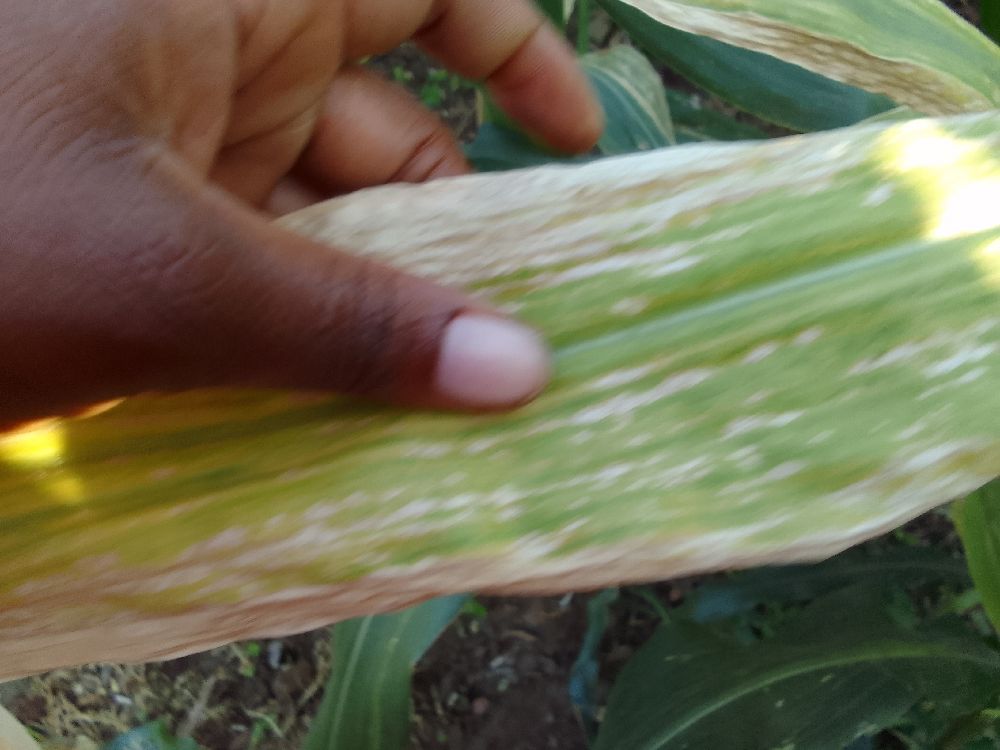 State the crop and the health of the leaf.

maize, maize lethal necrosis
